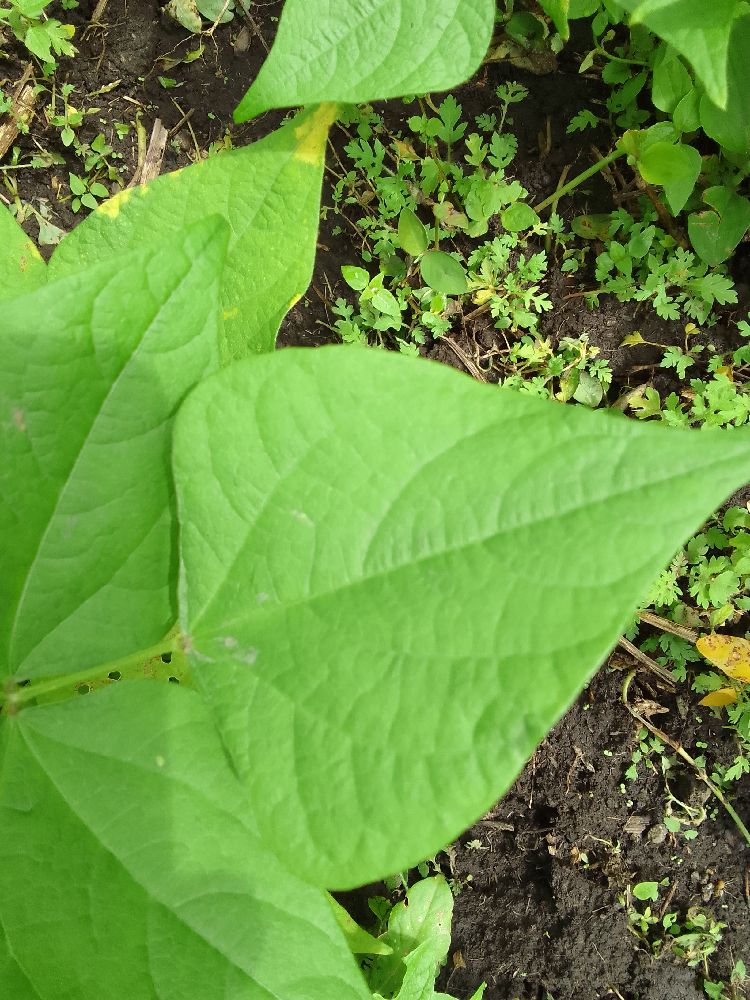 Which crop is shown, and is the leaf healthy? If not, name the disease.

common bean, healthy
